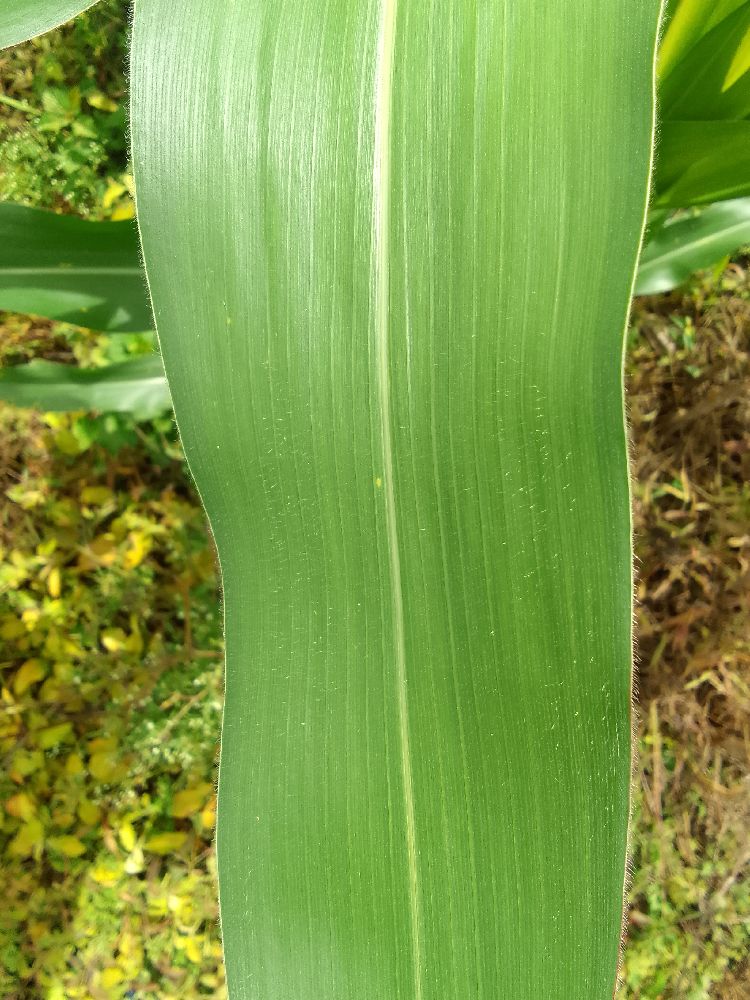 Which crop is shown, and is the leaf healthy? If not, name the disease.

maize, healthy
